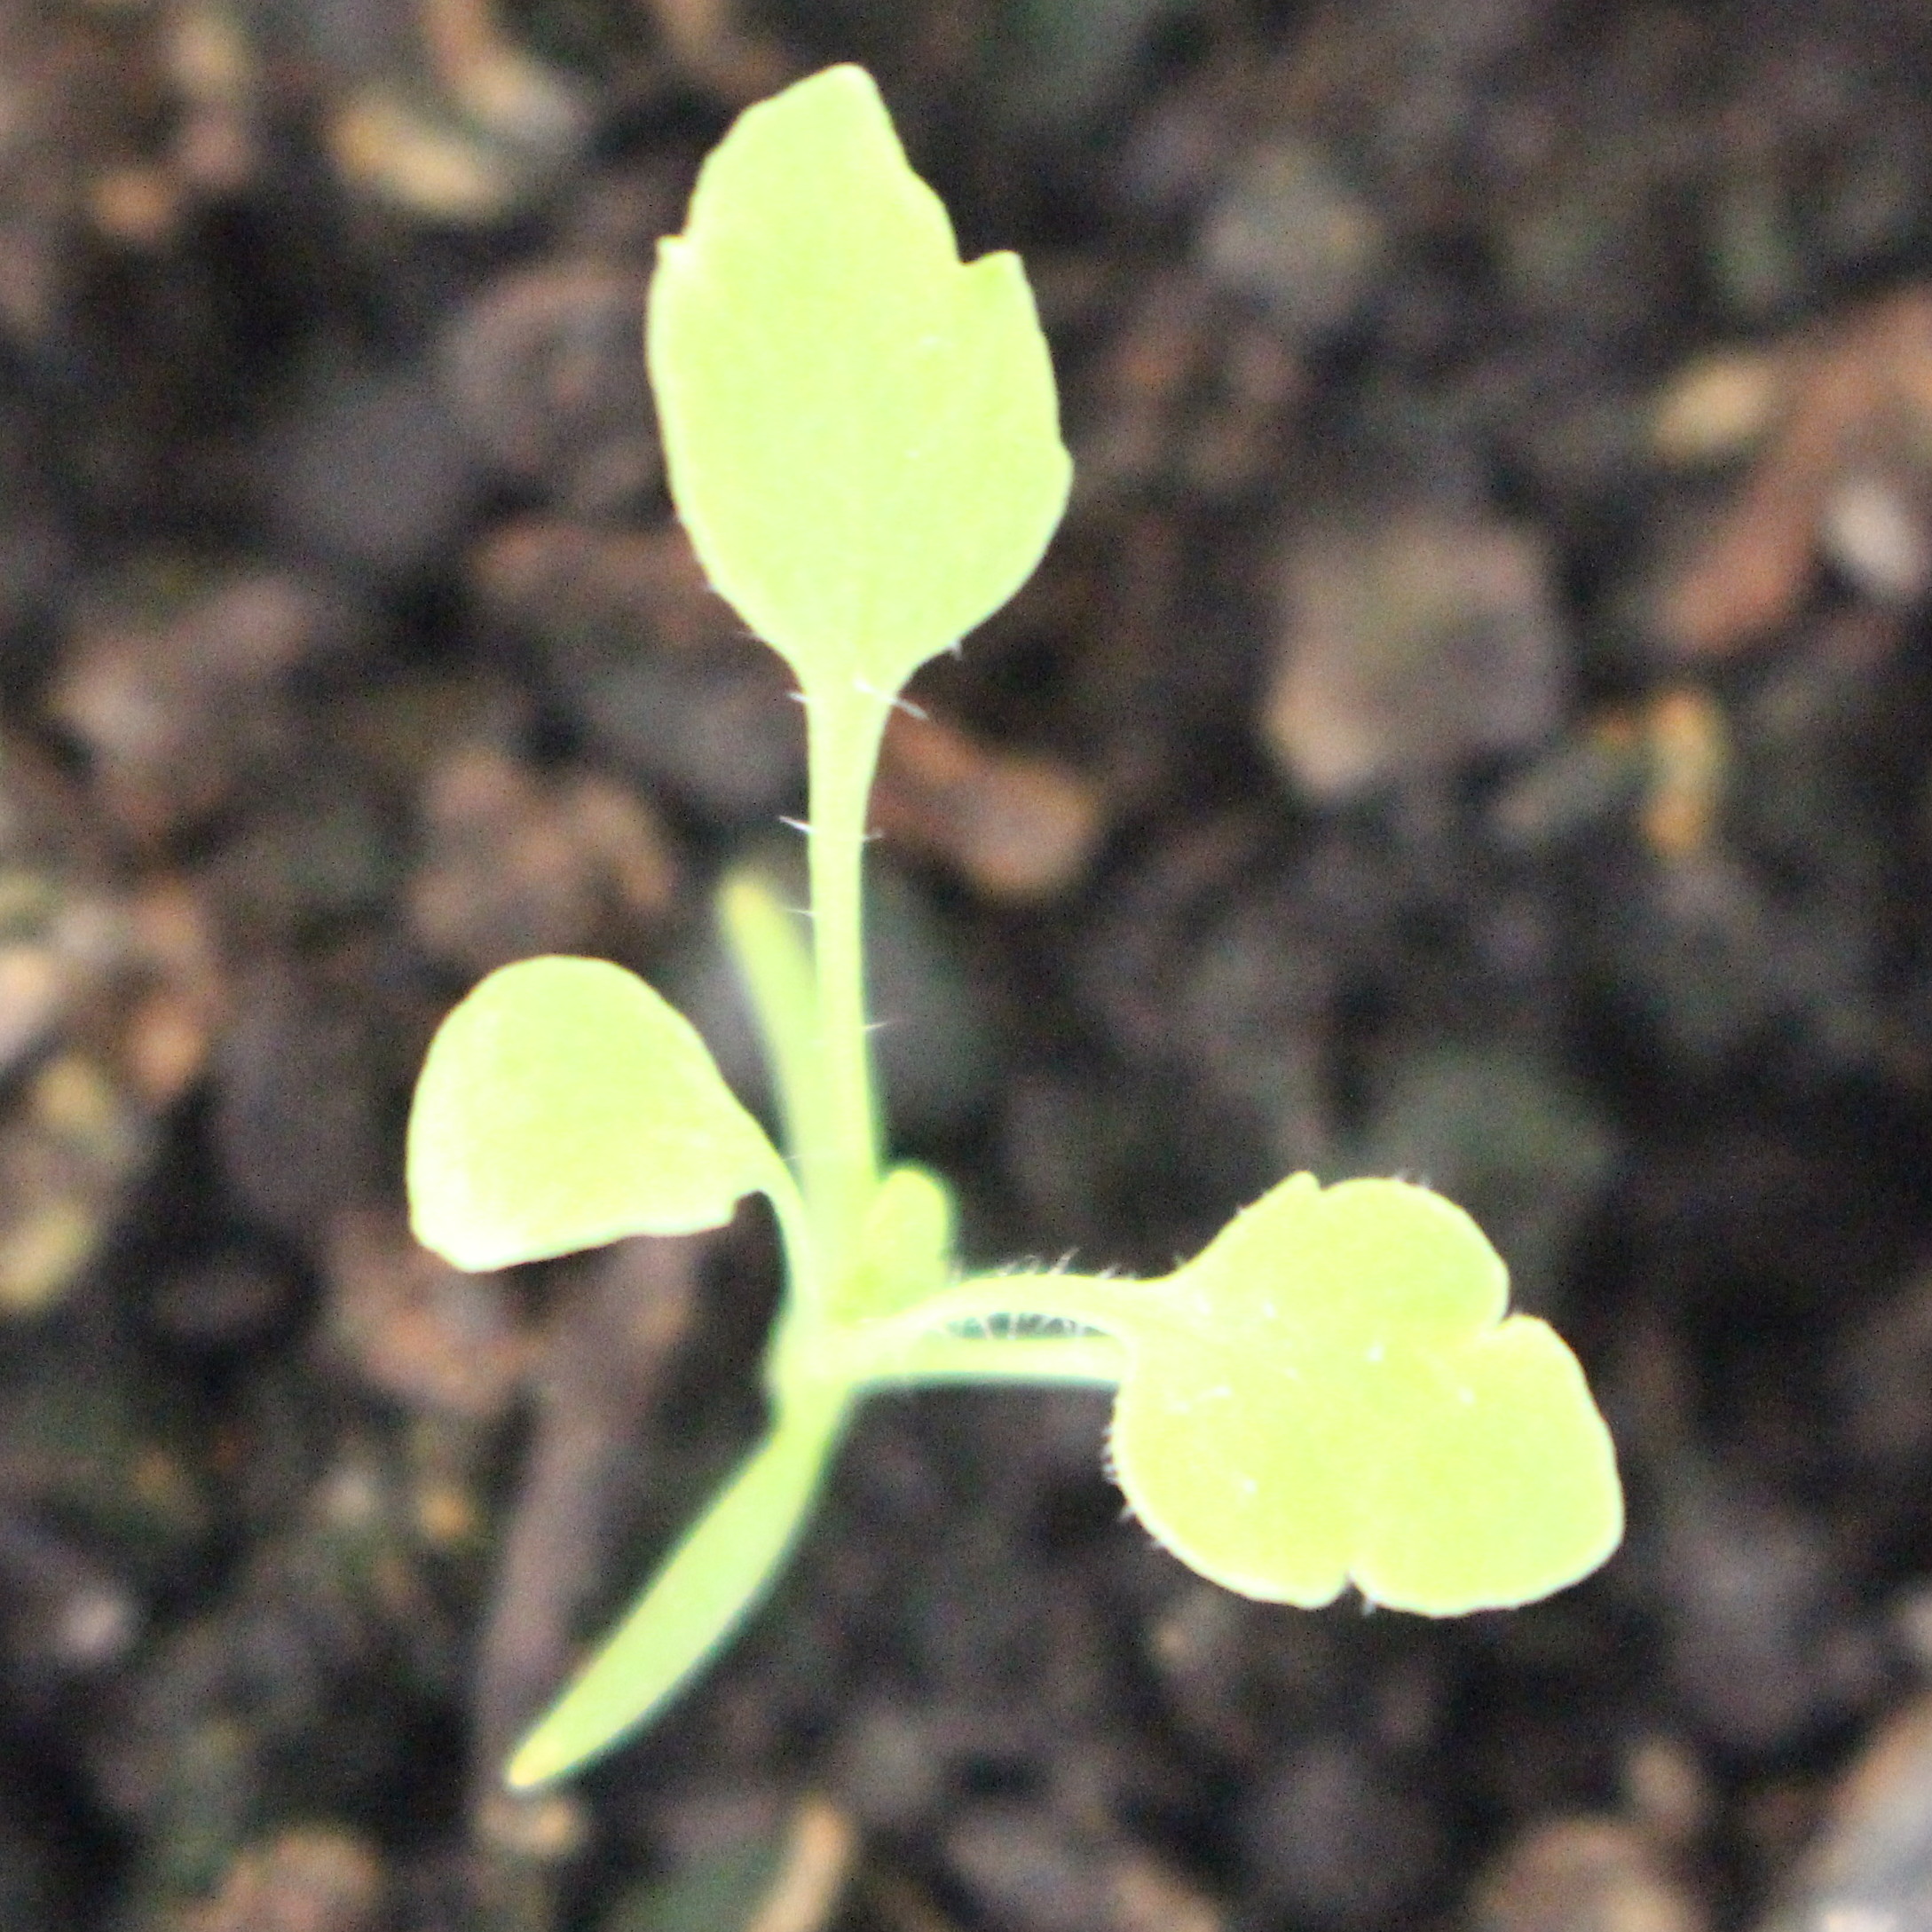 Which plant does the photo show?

Papaver rhoeas
